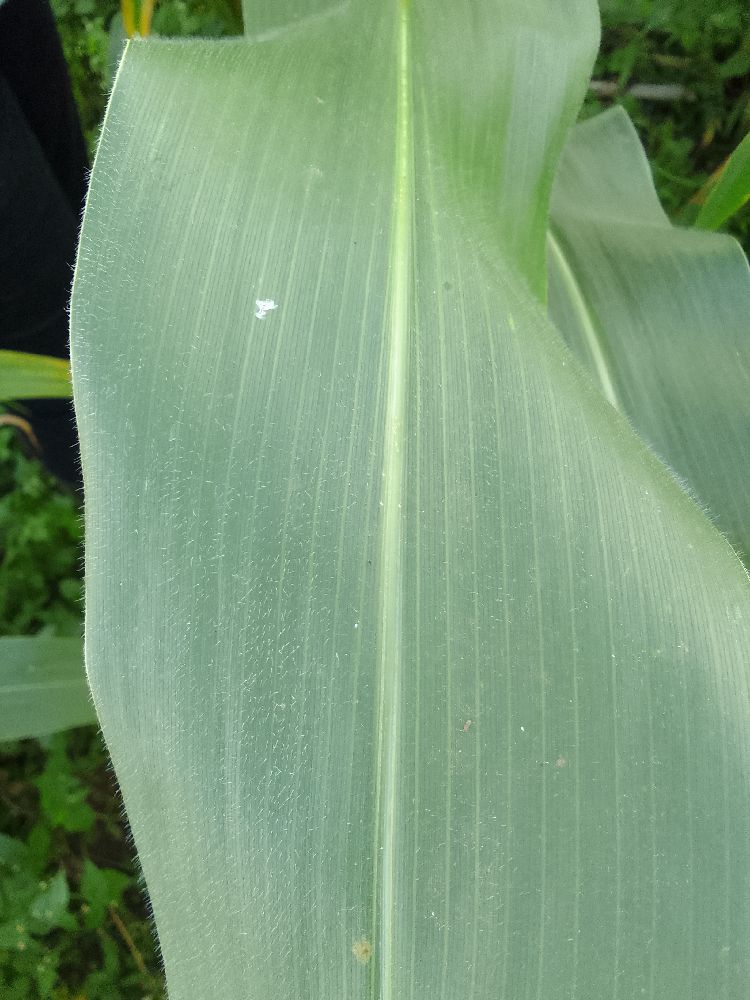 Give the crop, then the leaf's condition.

maize, healthy
